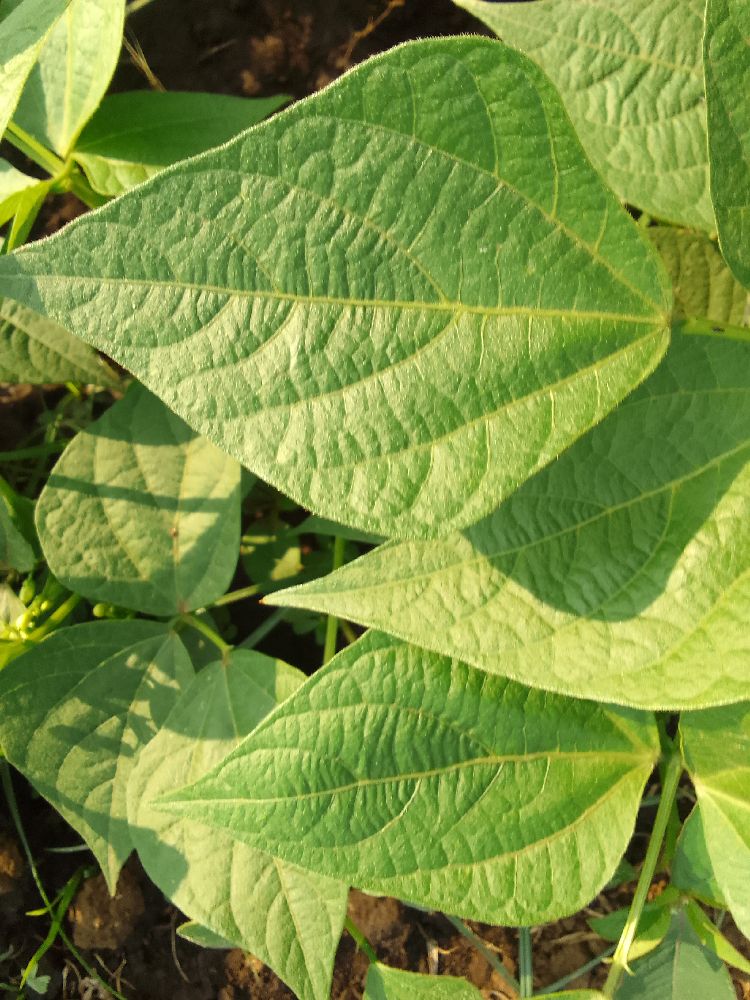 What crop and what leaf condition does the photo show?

common bean, healthy
